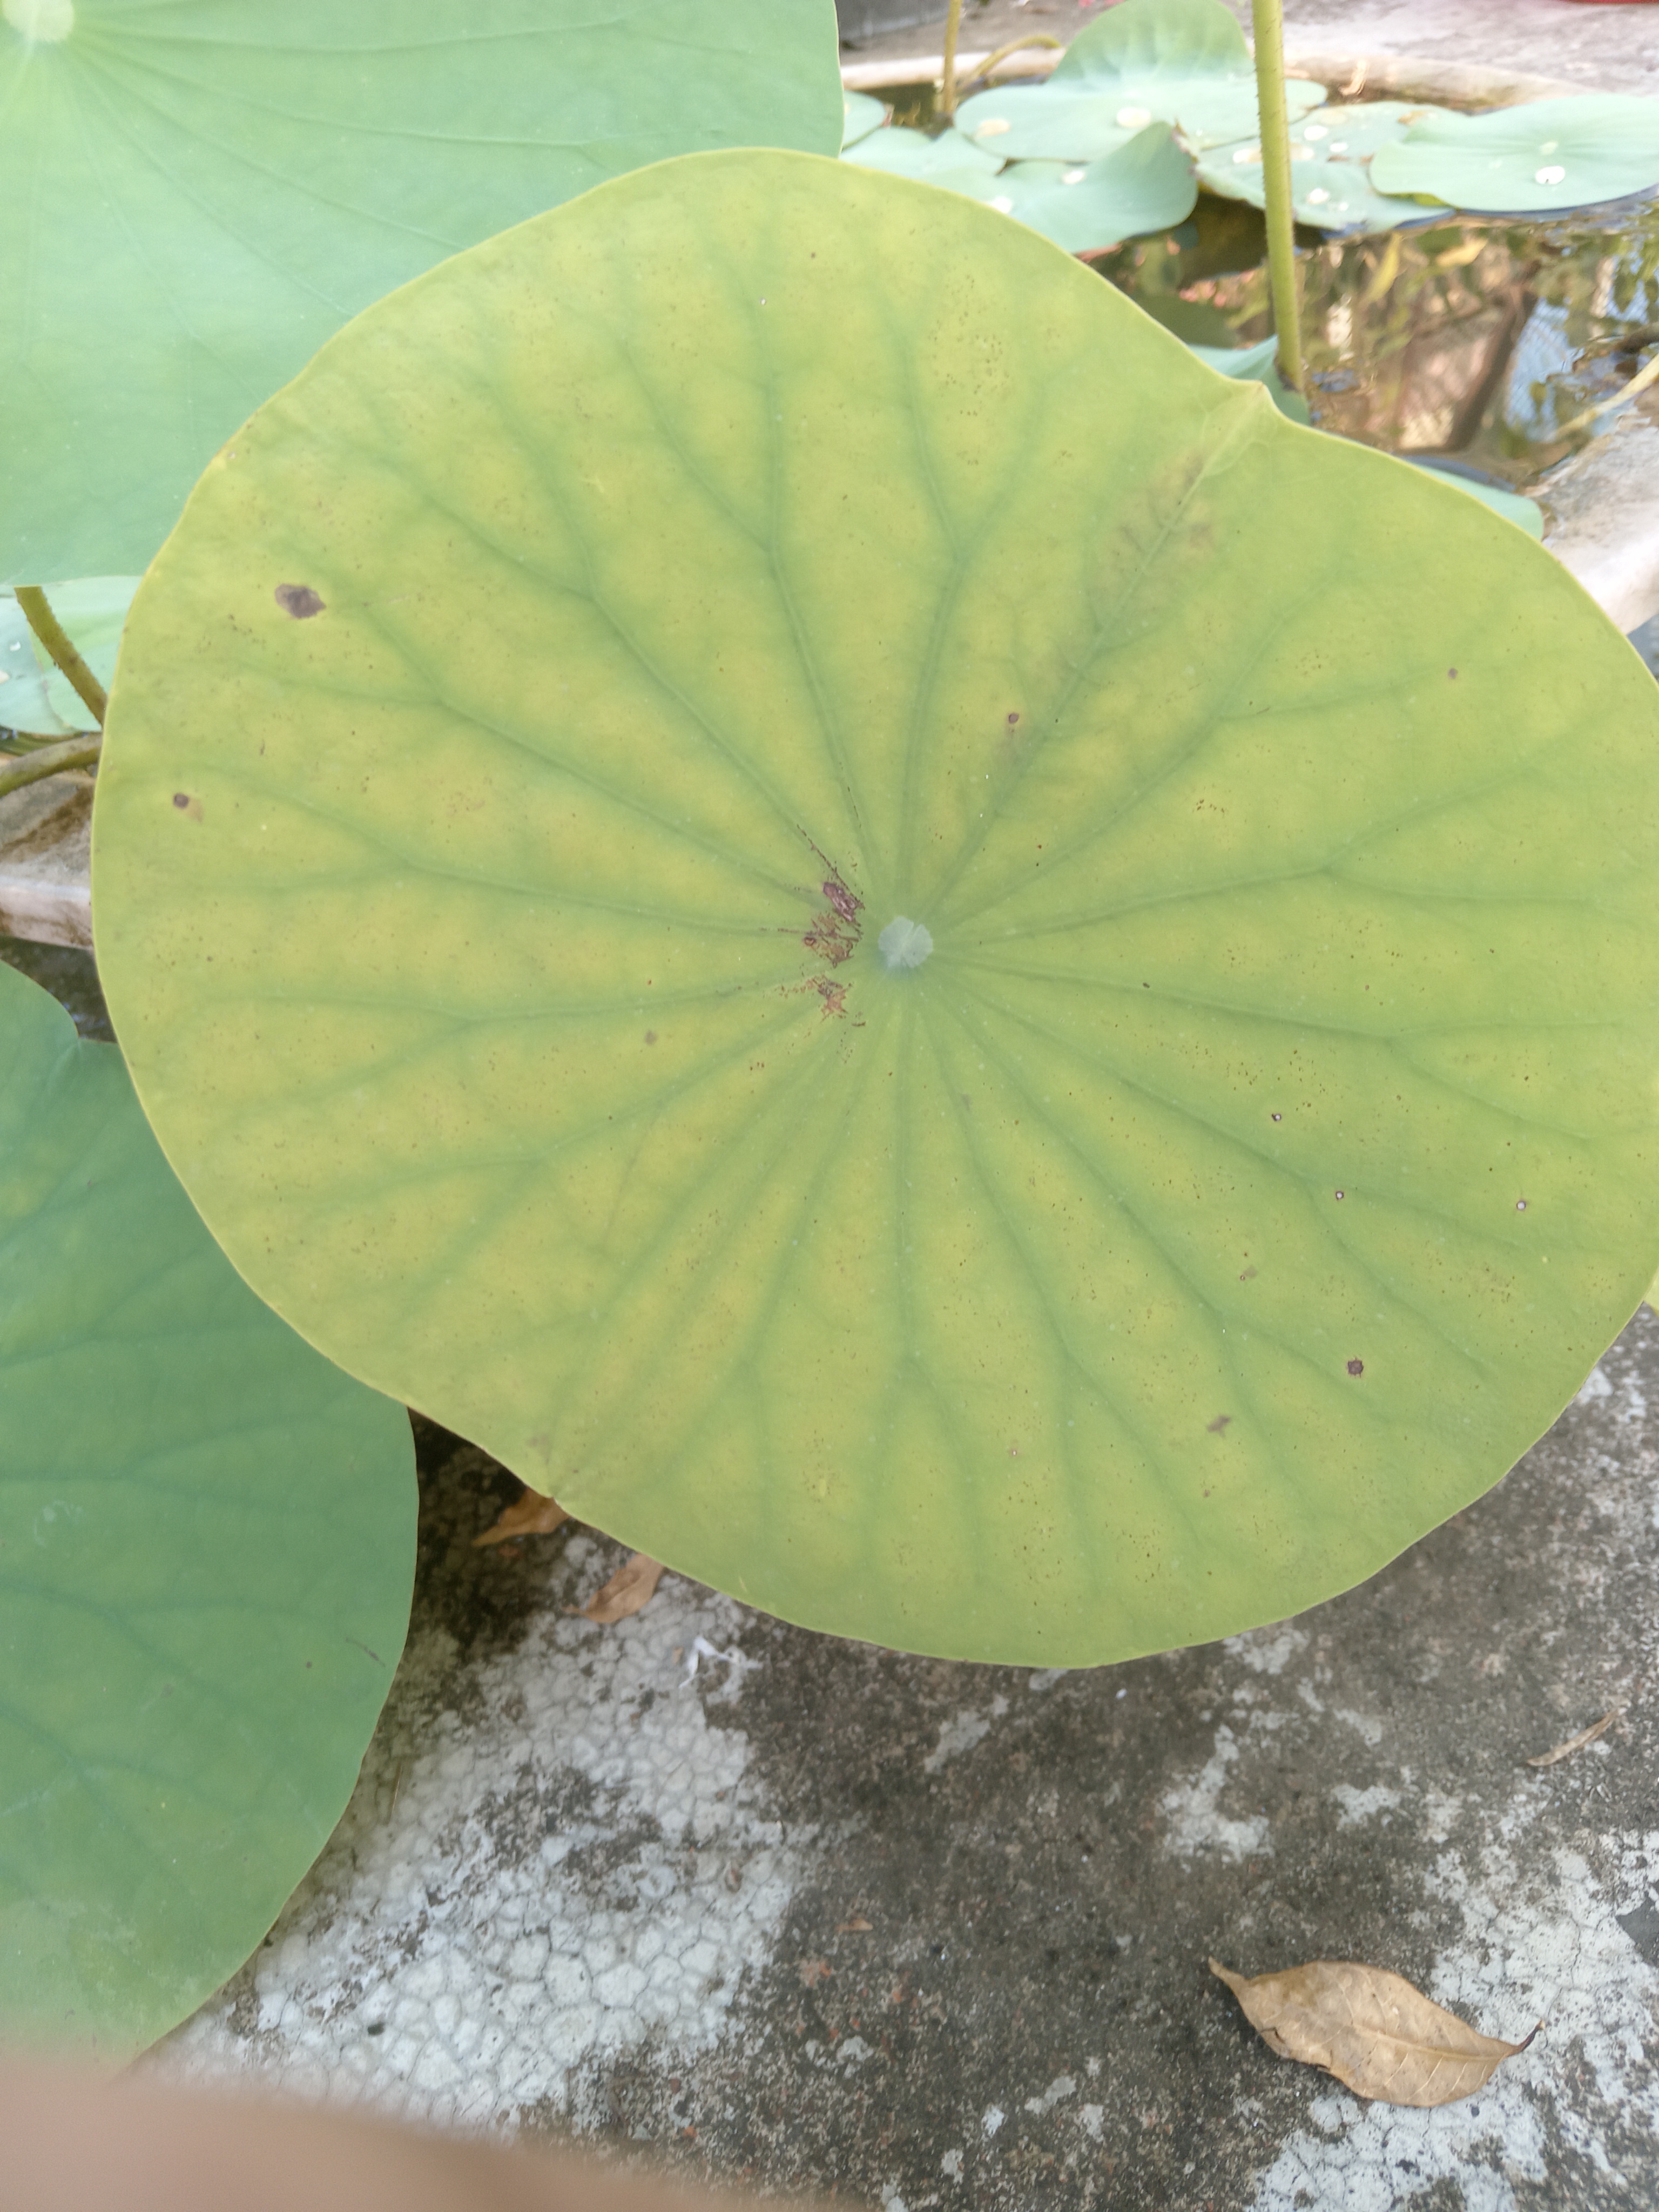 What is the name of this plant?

lotus
